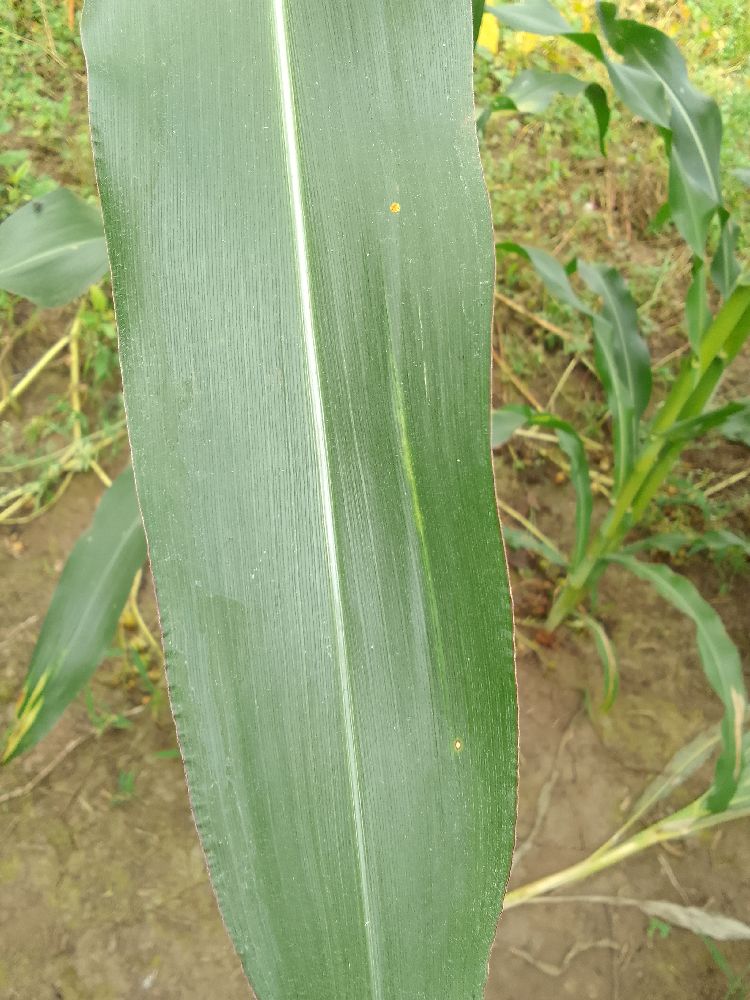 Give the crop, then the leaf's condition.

maize, healthy
